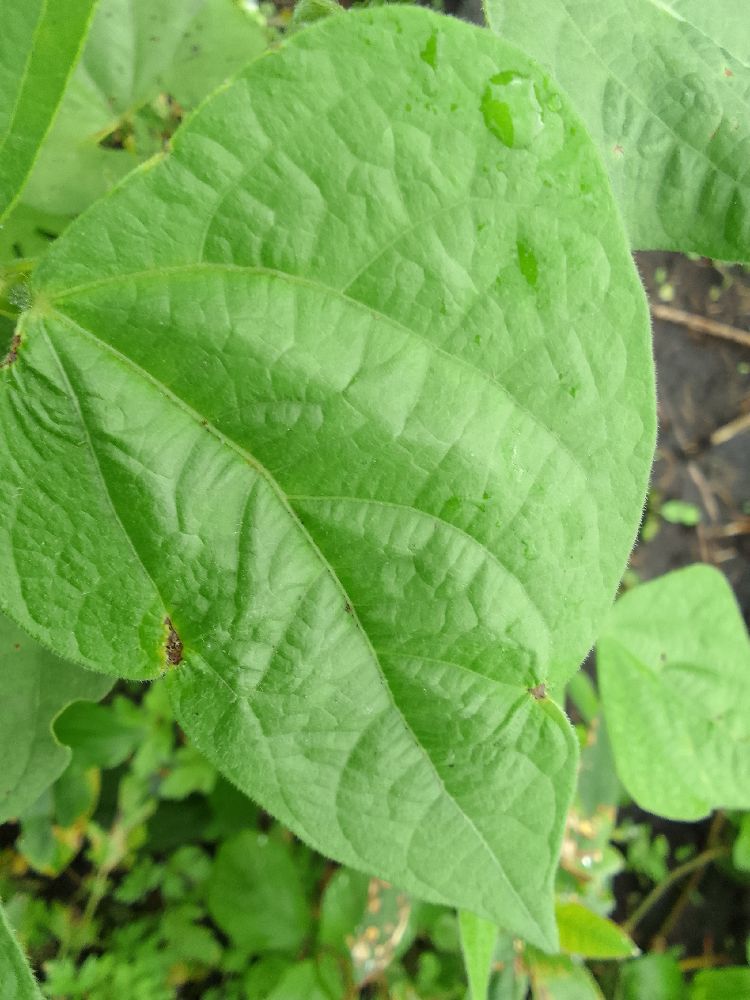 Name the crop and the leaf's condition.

common bean, healthy
